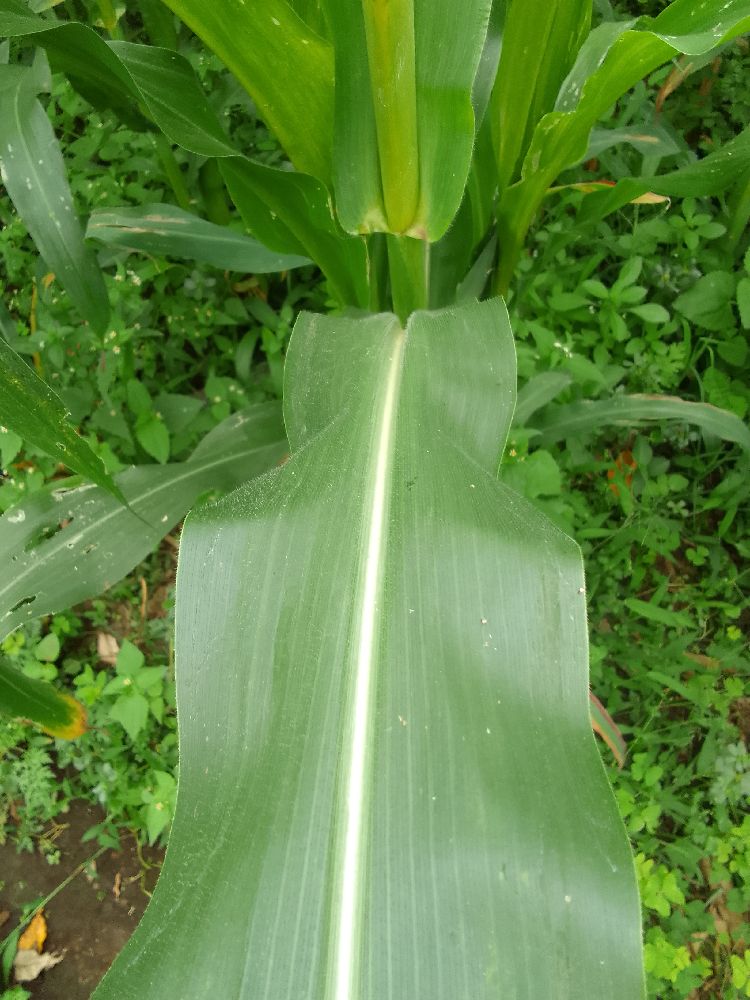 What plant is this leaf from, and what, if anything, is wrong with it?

maize, healthy
